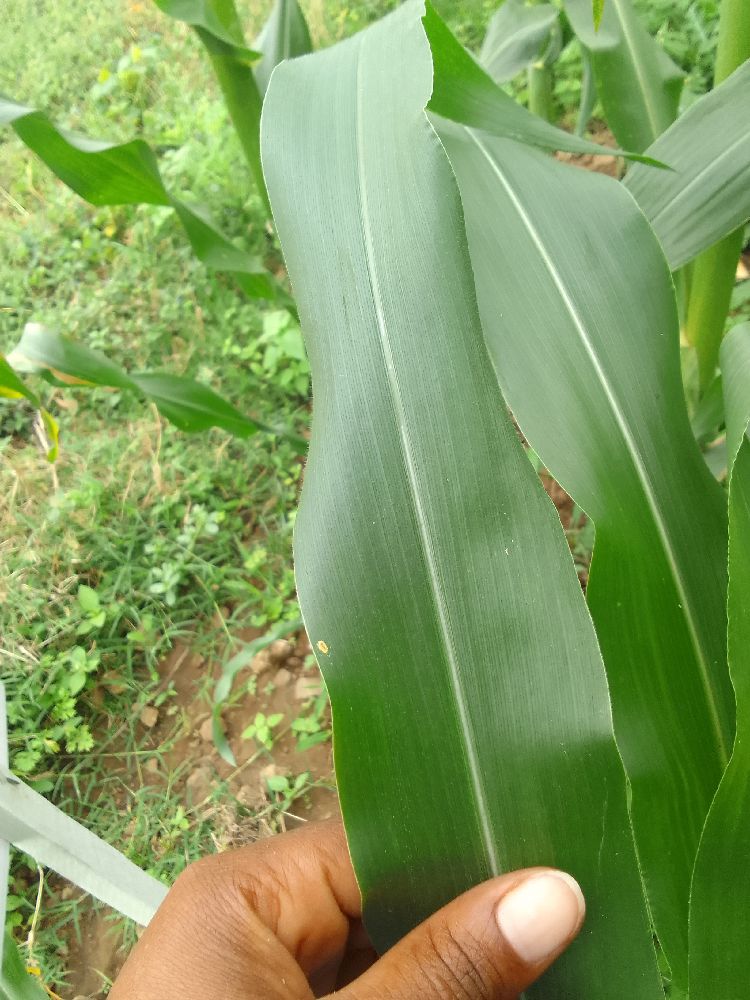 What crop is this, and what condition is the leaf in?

maize, healthy
